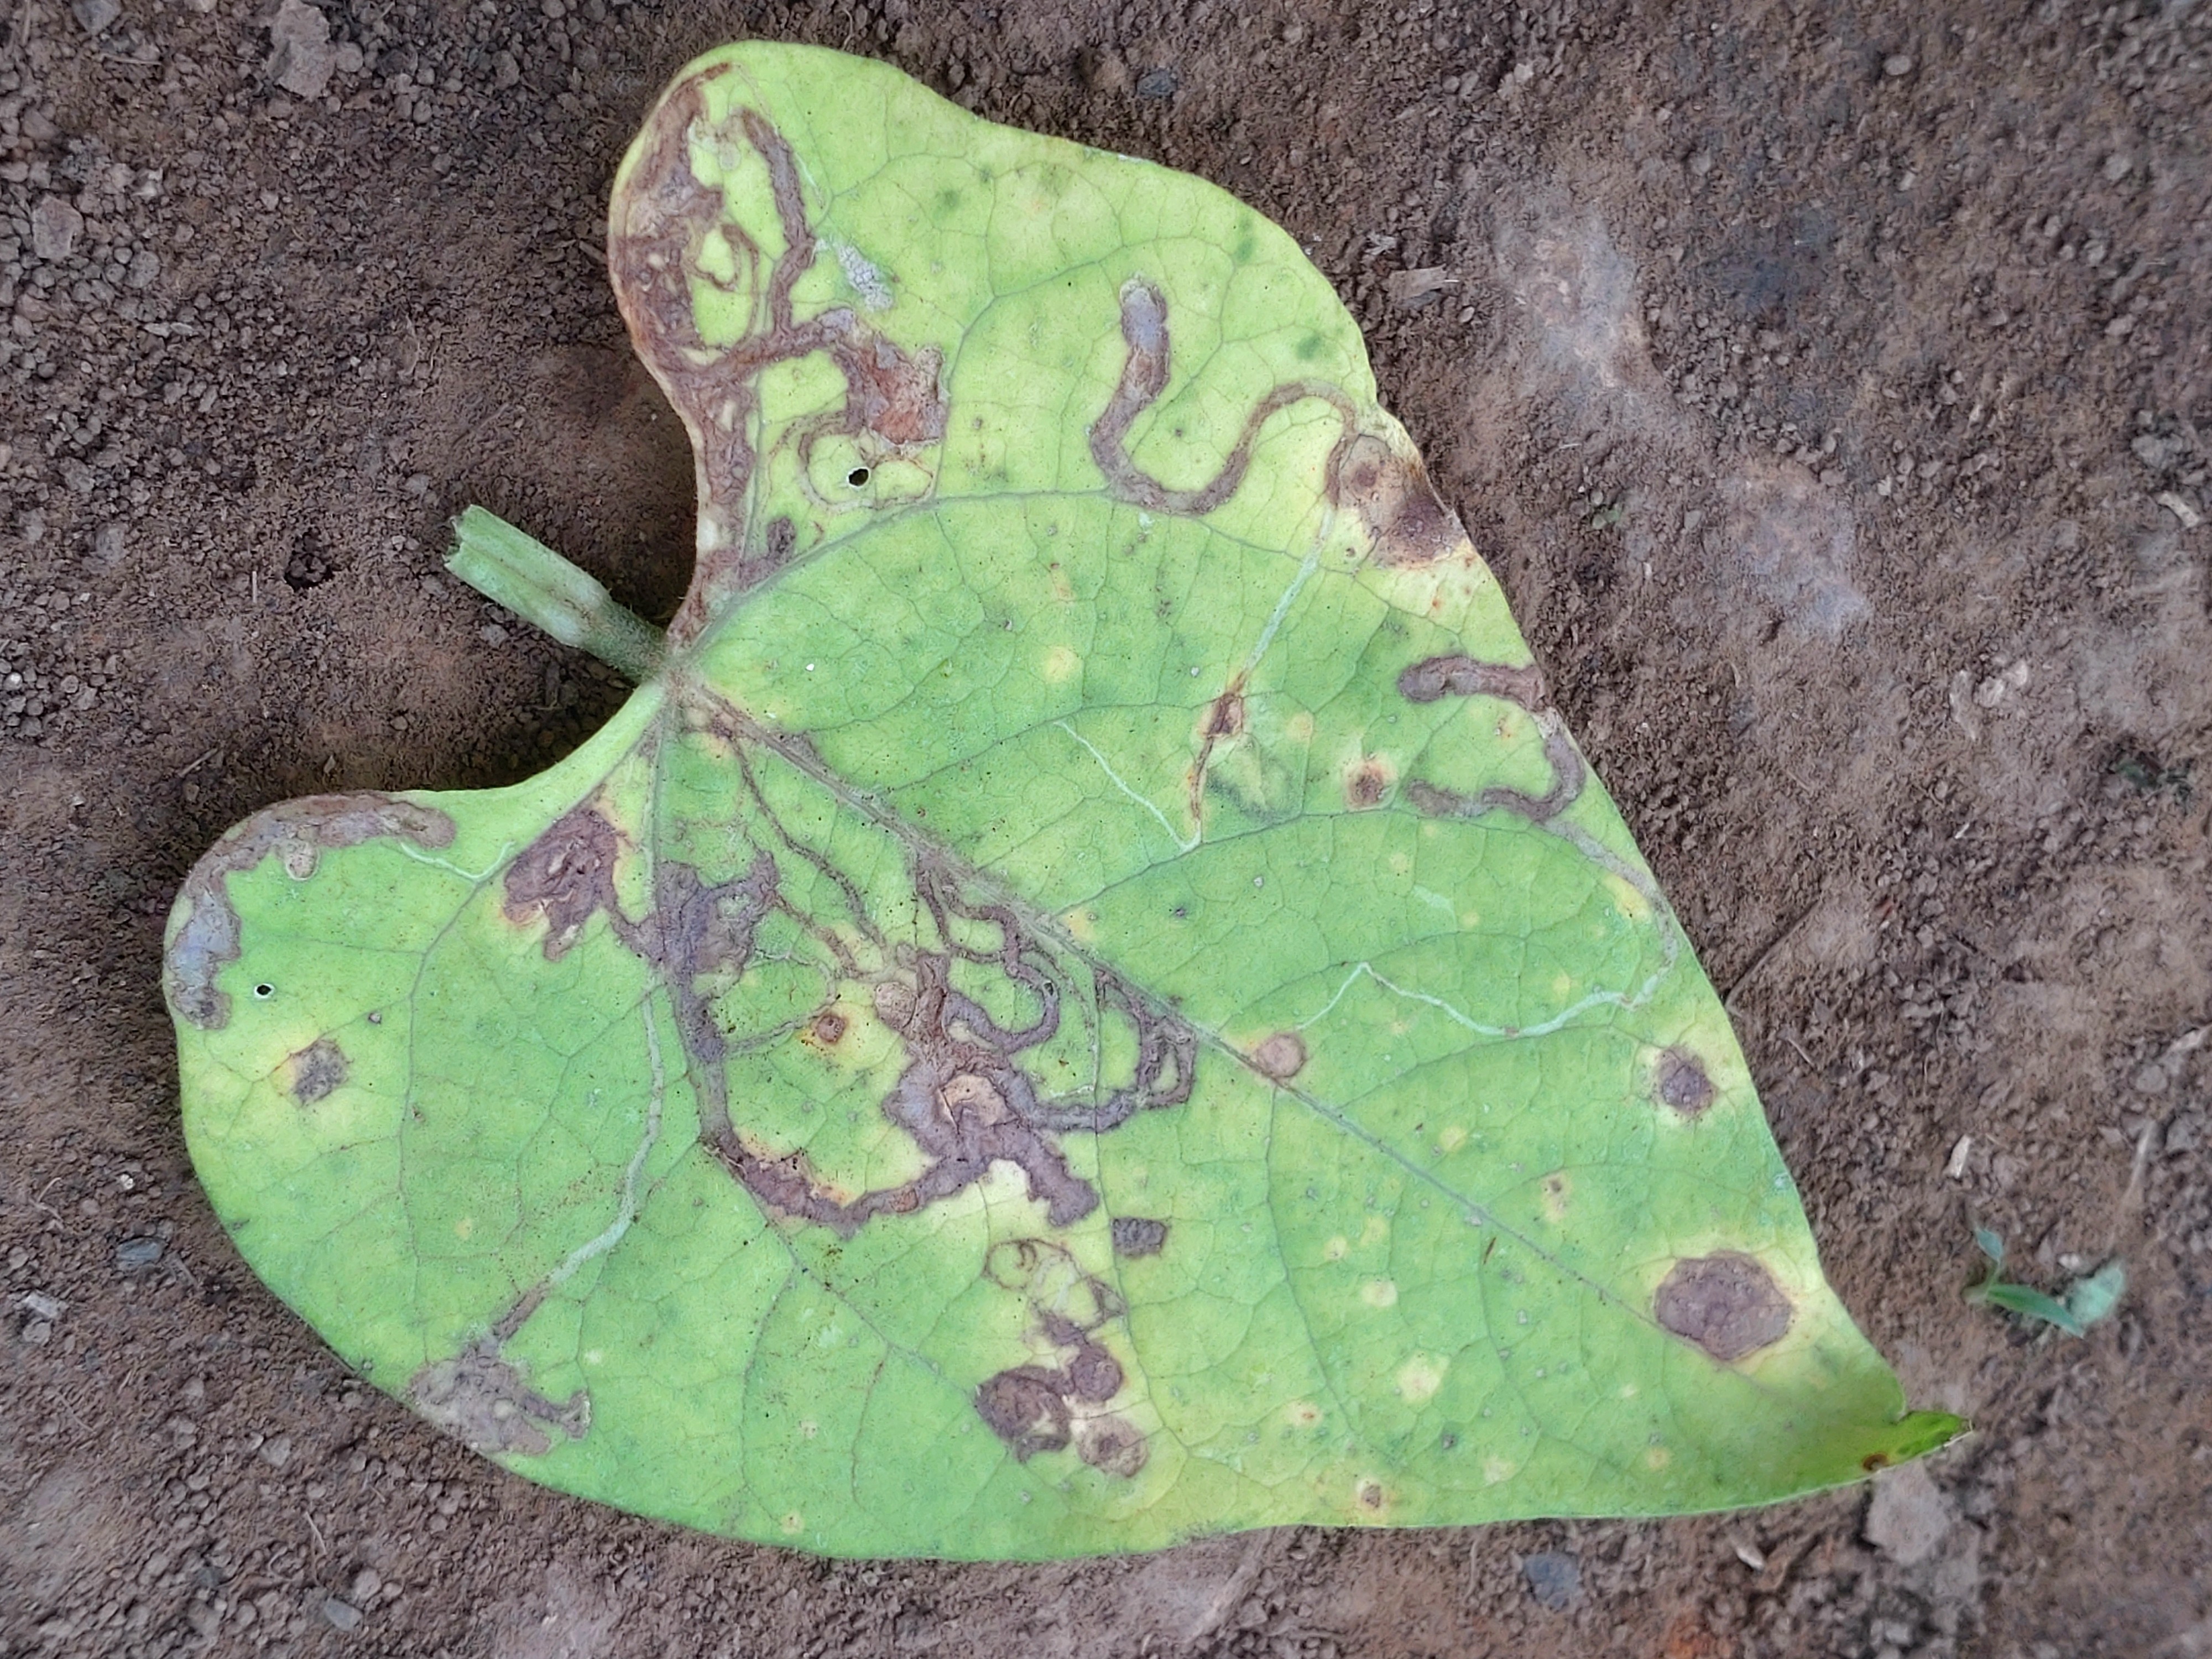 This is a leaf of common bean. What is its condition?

anthracnose
